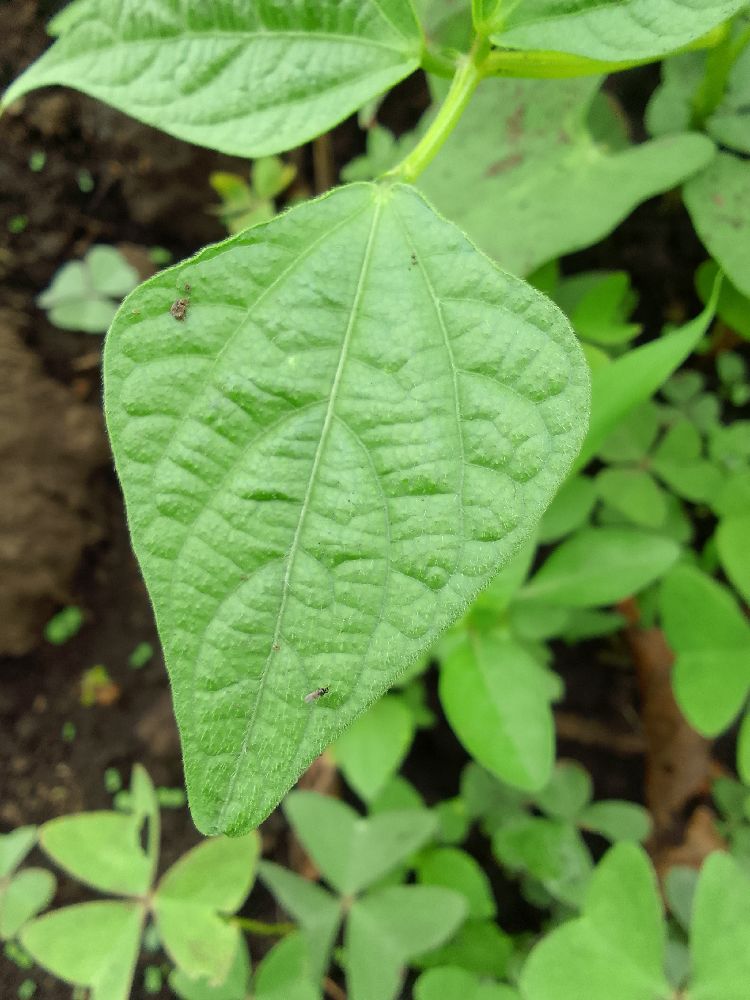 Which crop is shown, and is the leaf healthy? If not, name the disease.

common bean, healthy
